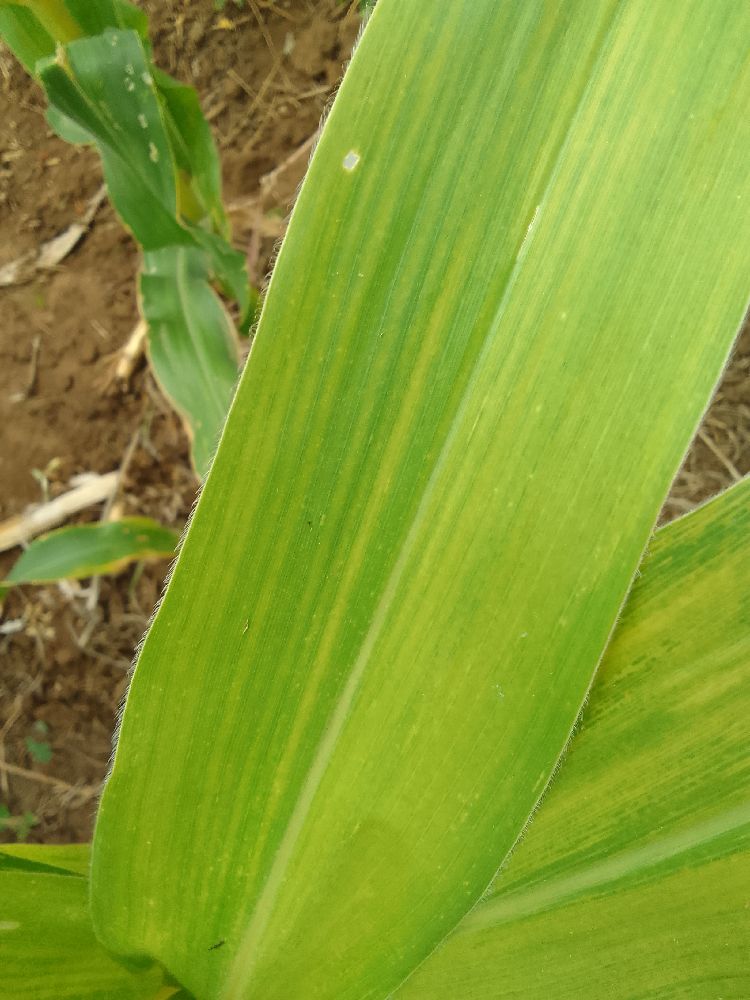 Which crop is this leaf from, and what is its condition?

maize, maize lethal necrosis
